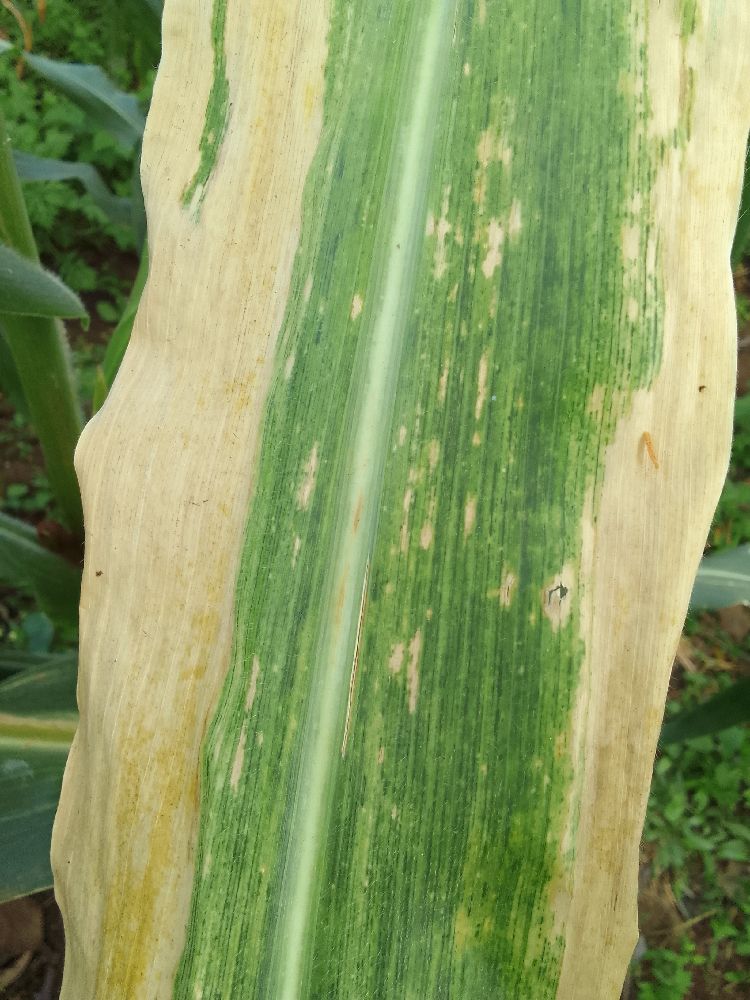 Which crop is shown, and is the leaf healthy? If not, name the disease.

maize, maize lethal necrosis
